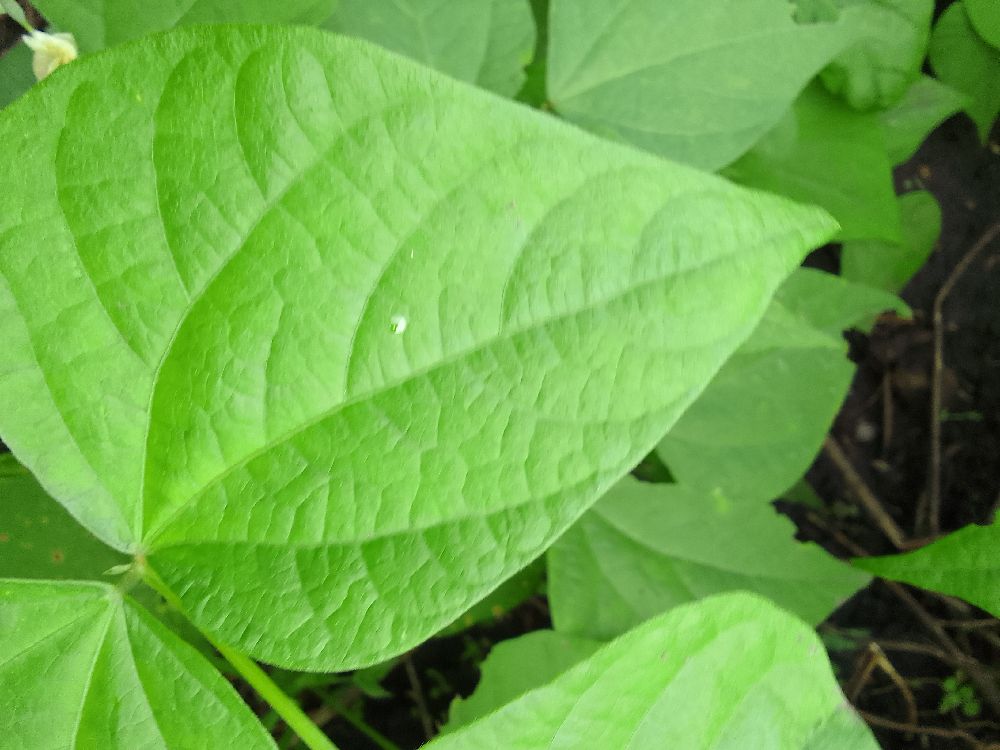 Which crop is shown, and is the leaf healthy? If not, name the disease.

common bean, healthy
